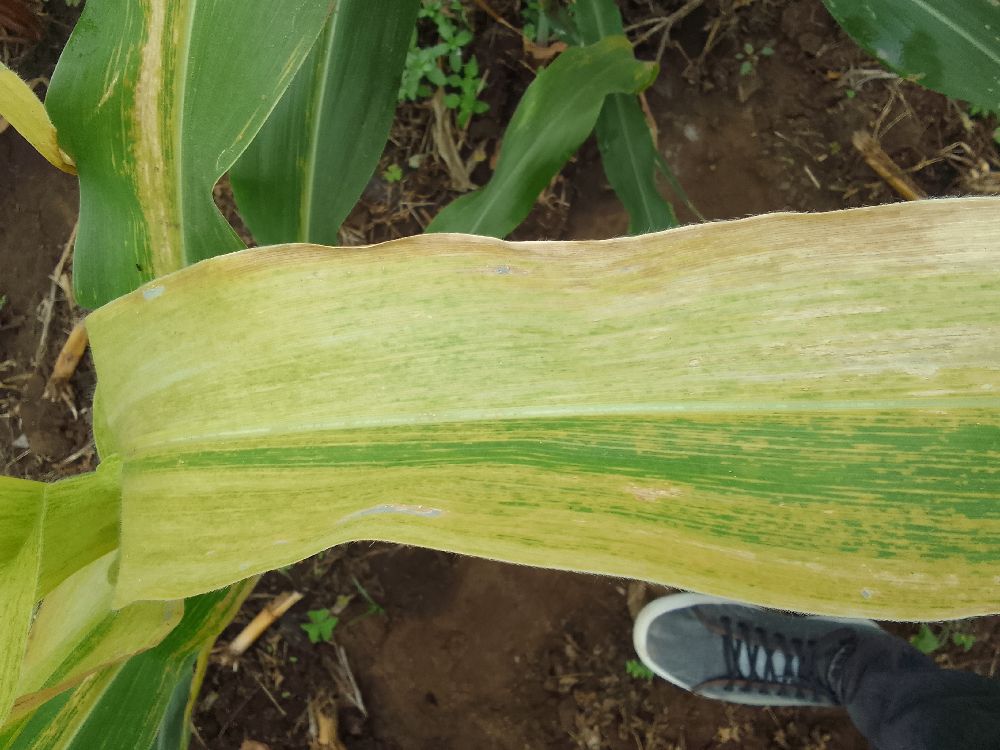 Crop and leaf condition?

maize, maize lethal necrosis
